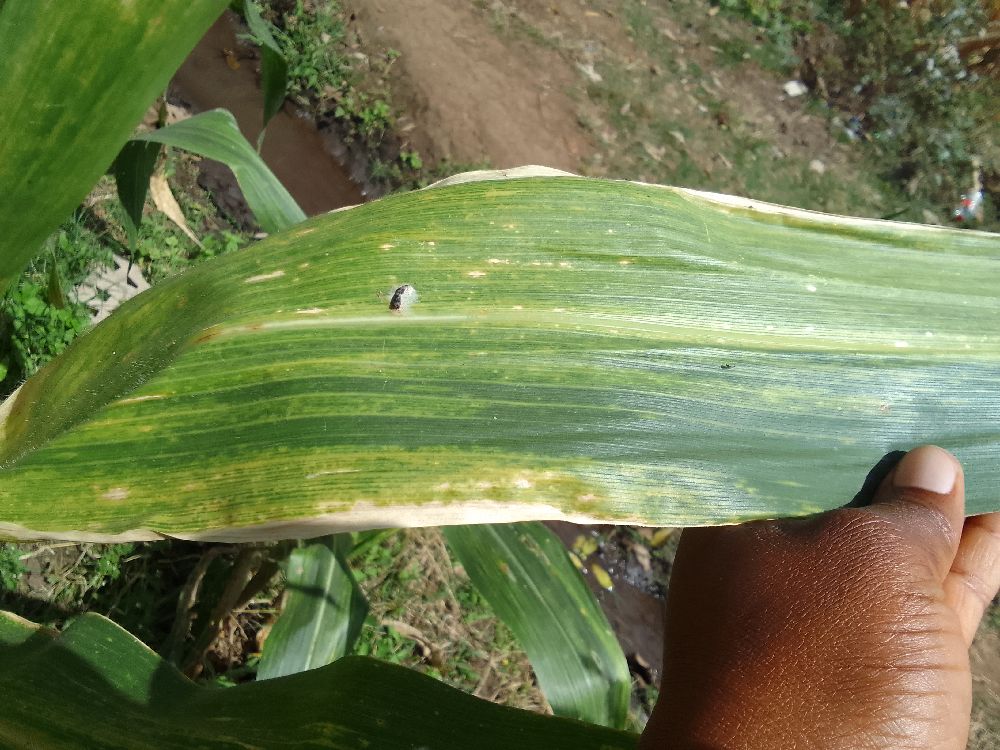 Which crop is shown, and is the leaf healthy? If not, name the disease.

maize, maize lethal necrosis
